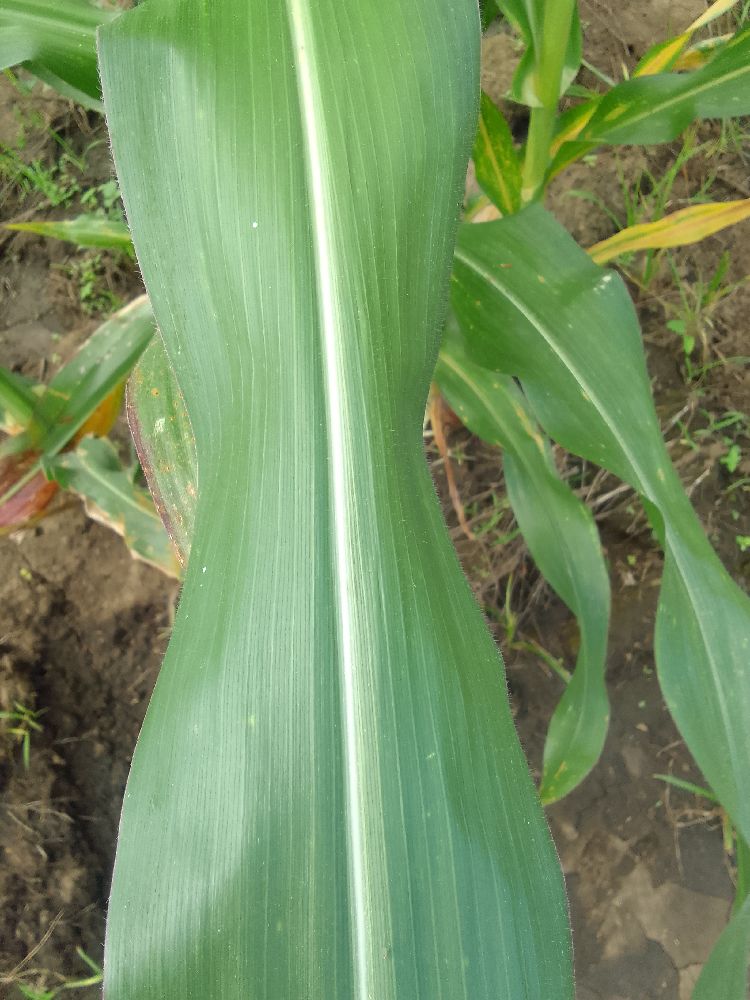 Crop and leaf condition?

maize, healthy
